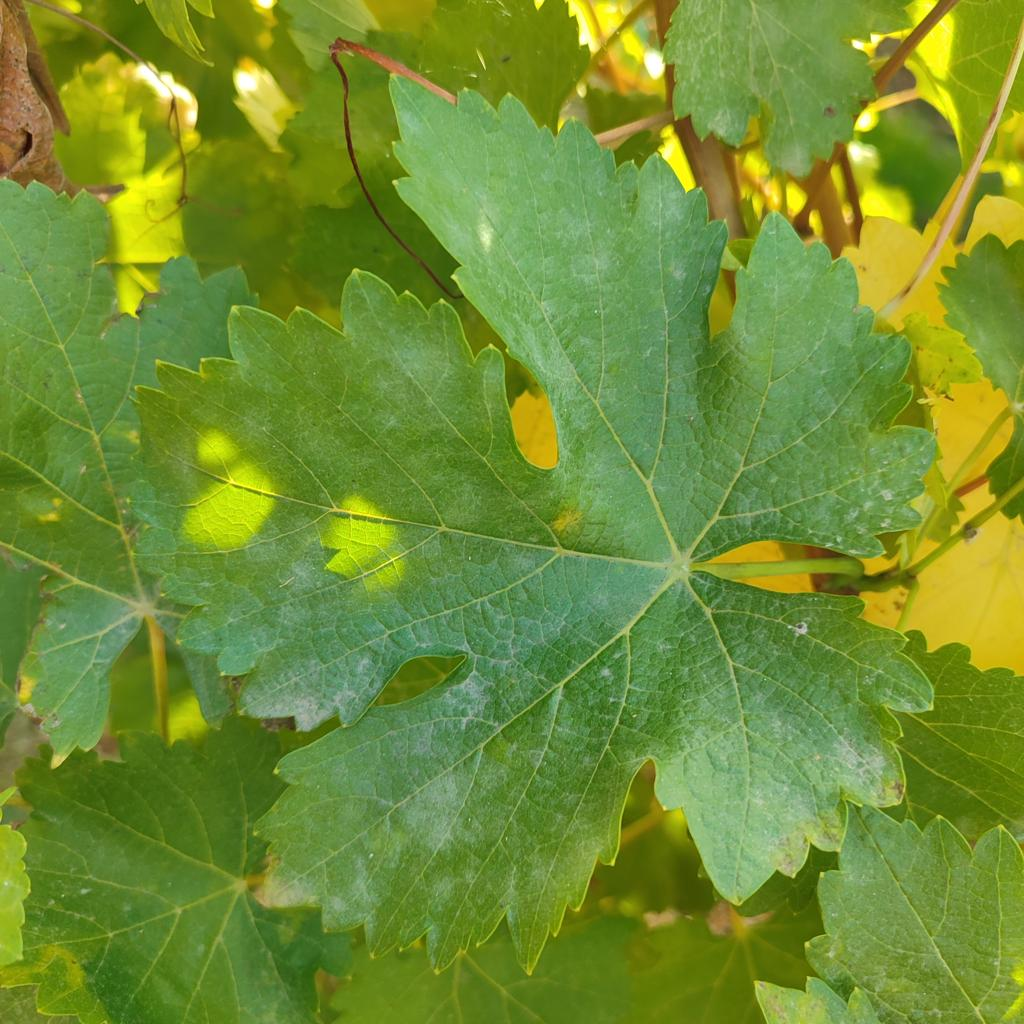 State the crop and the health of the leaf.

grapevine, powdery mildew
